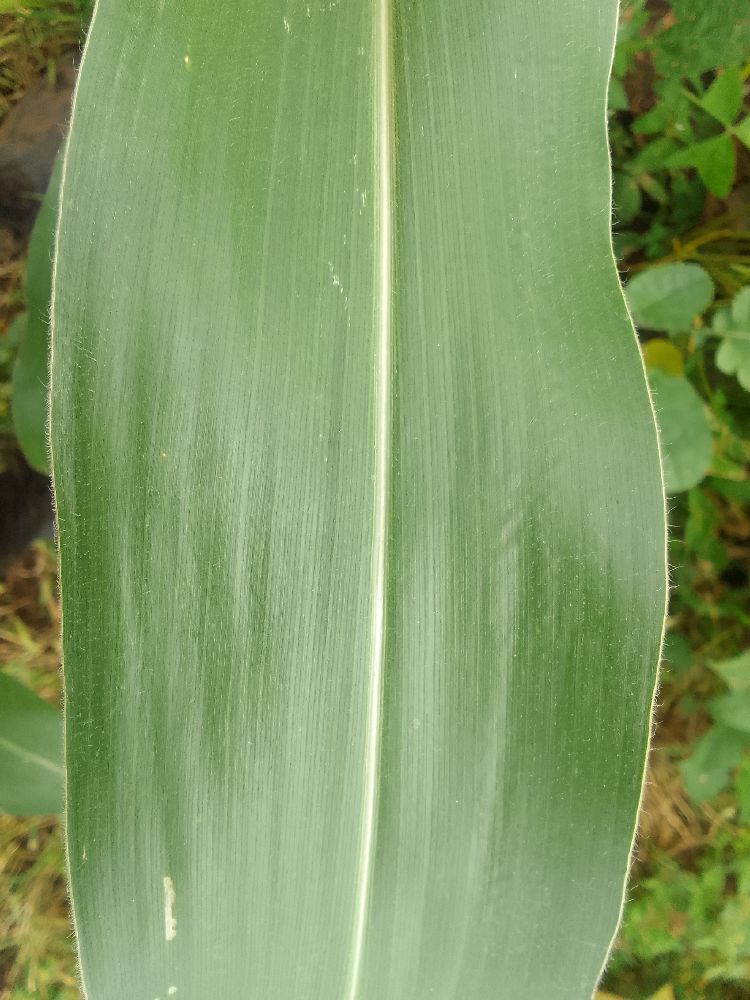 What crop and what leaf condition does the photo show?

maize, healthy
